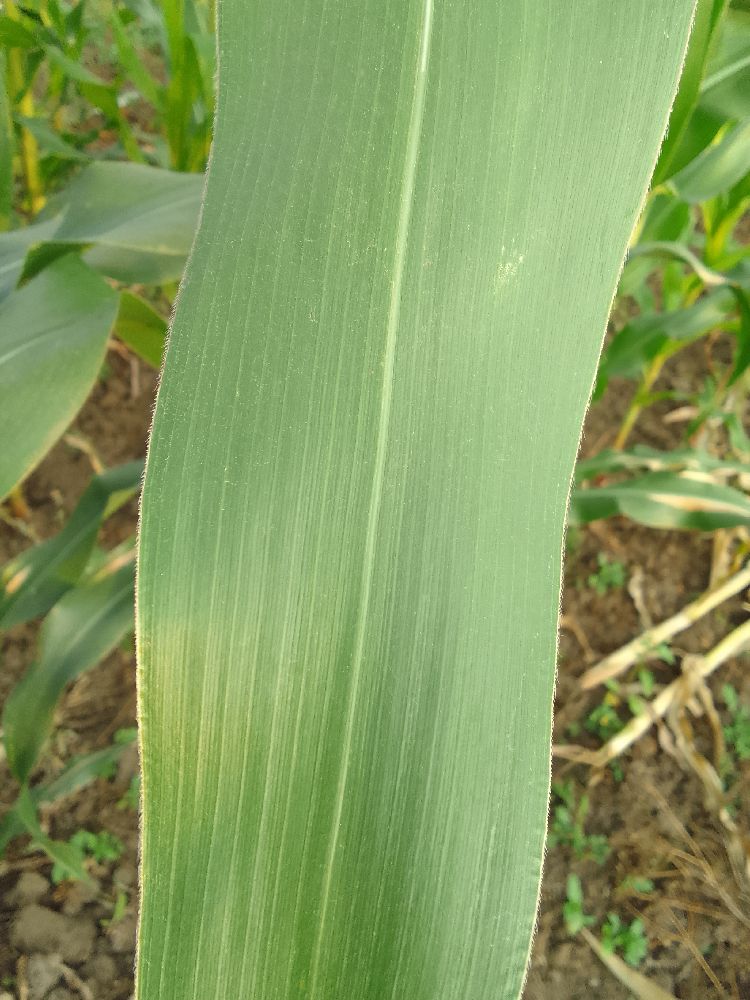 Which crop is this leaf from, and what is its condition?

maize, healthy
